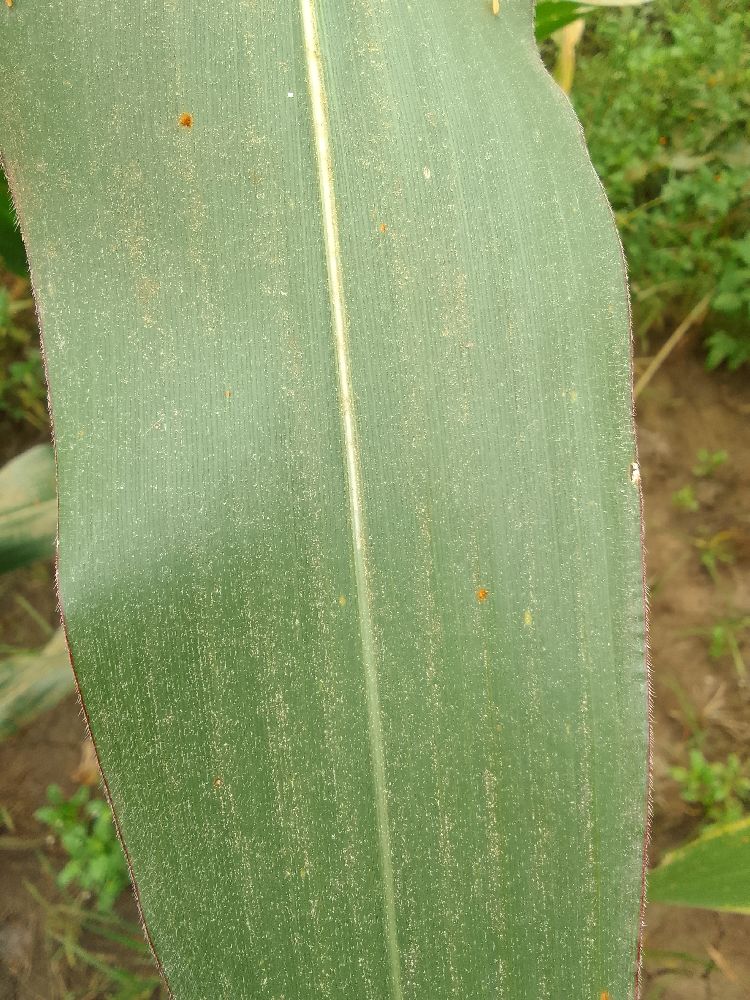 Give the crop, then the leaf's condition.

maize, healthy
